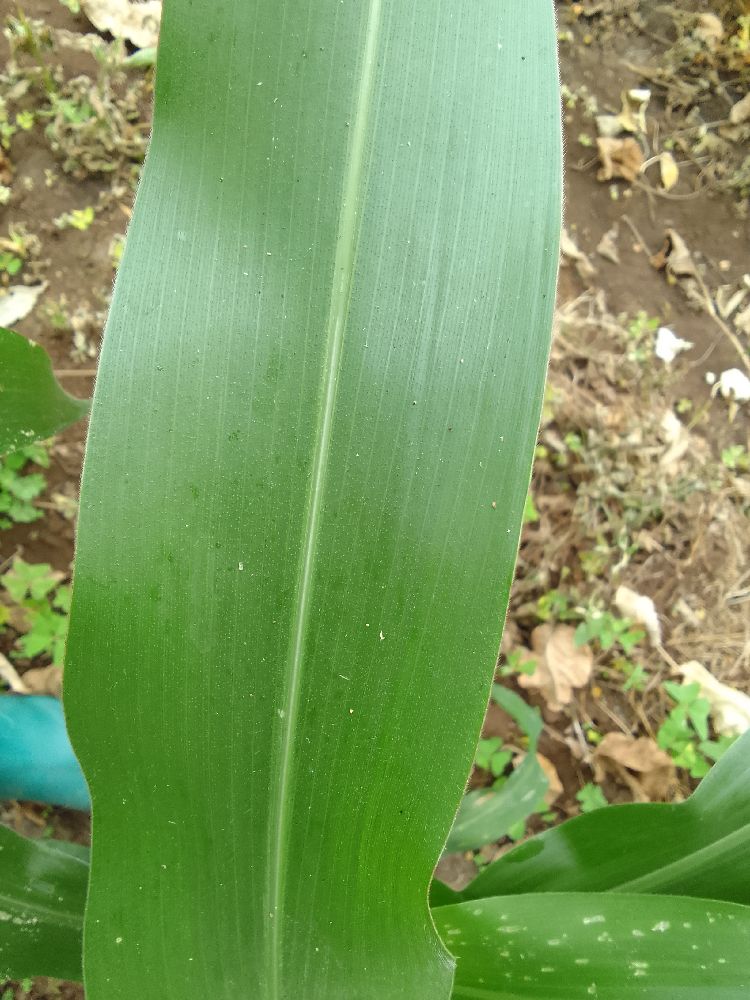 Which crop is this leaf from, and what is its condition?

maize, healthy
